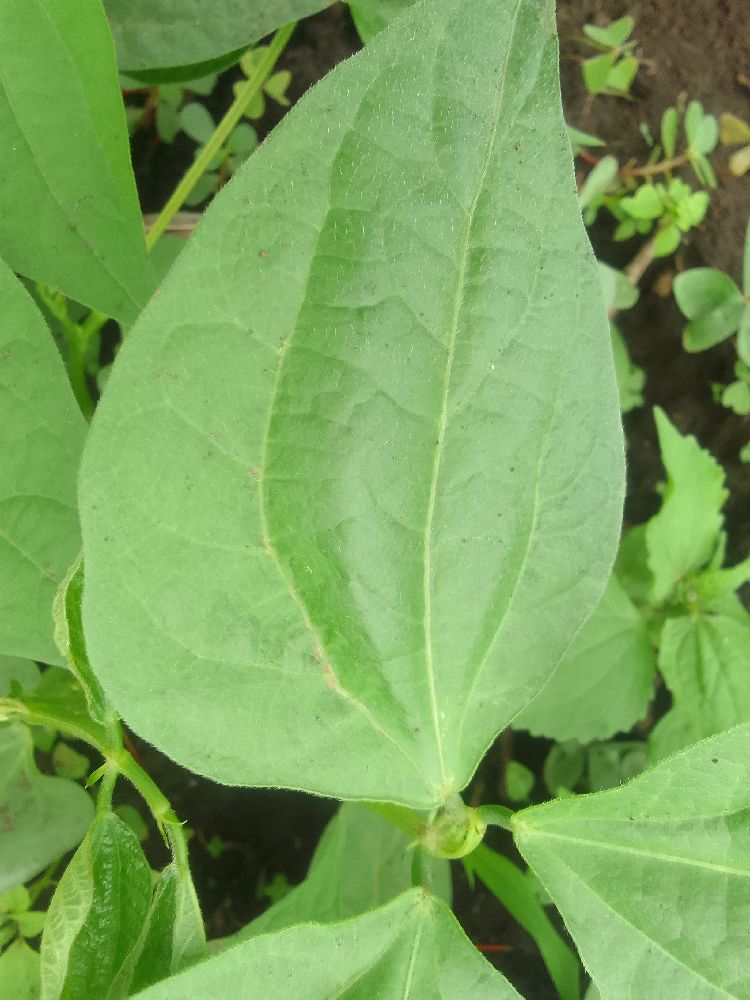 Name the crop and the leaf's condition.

common bean, healthy
